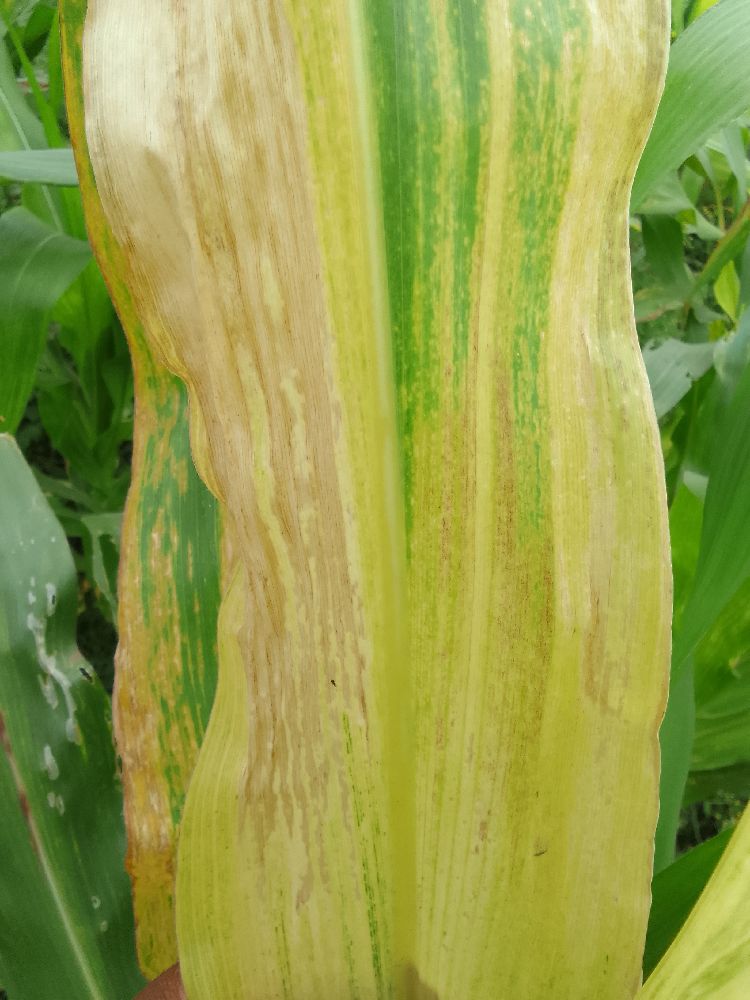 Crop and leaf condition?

maize, maize lethal necrosis
